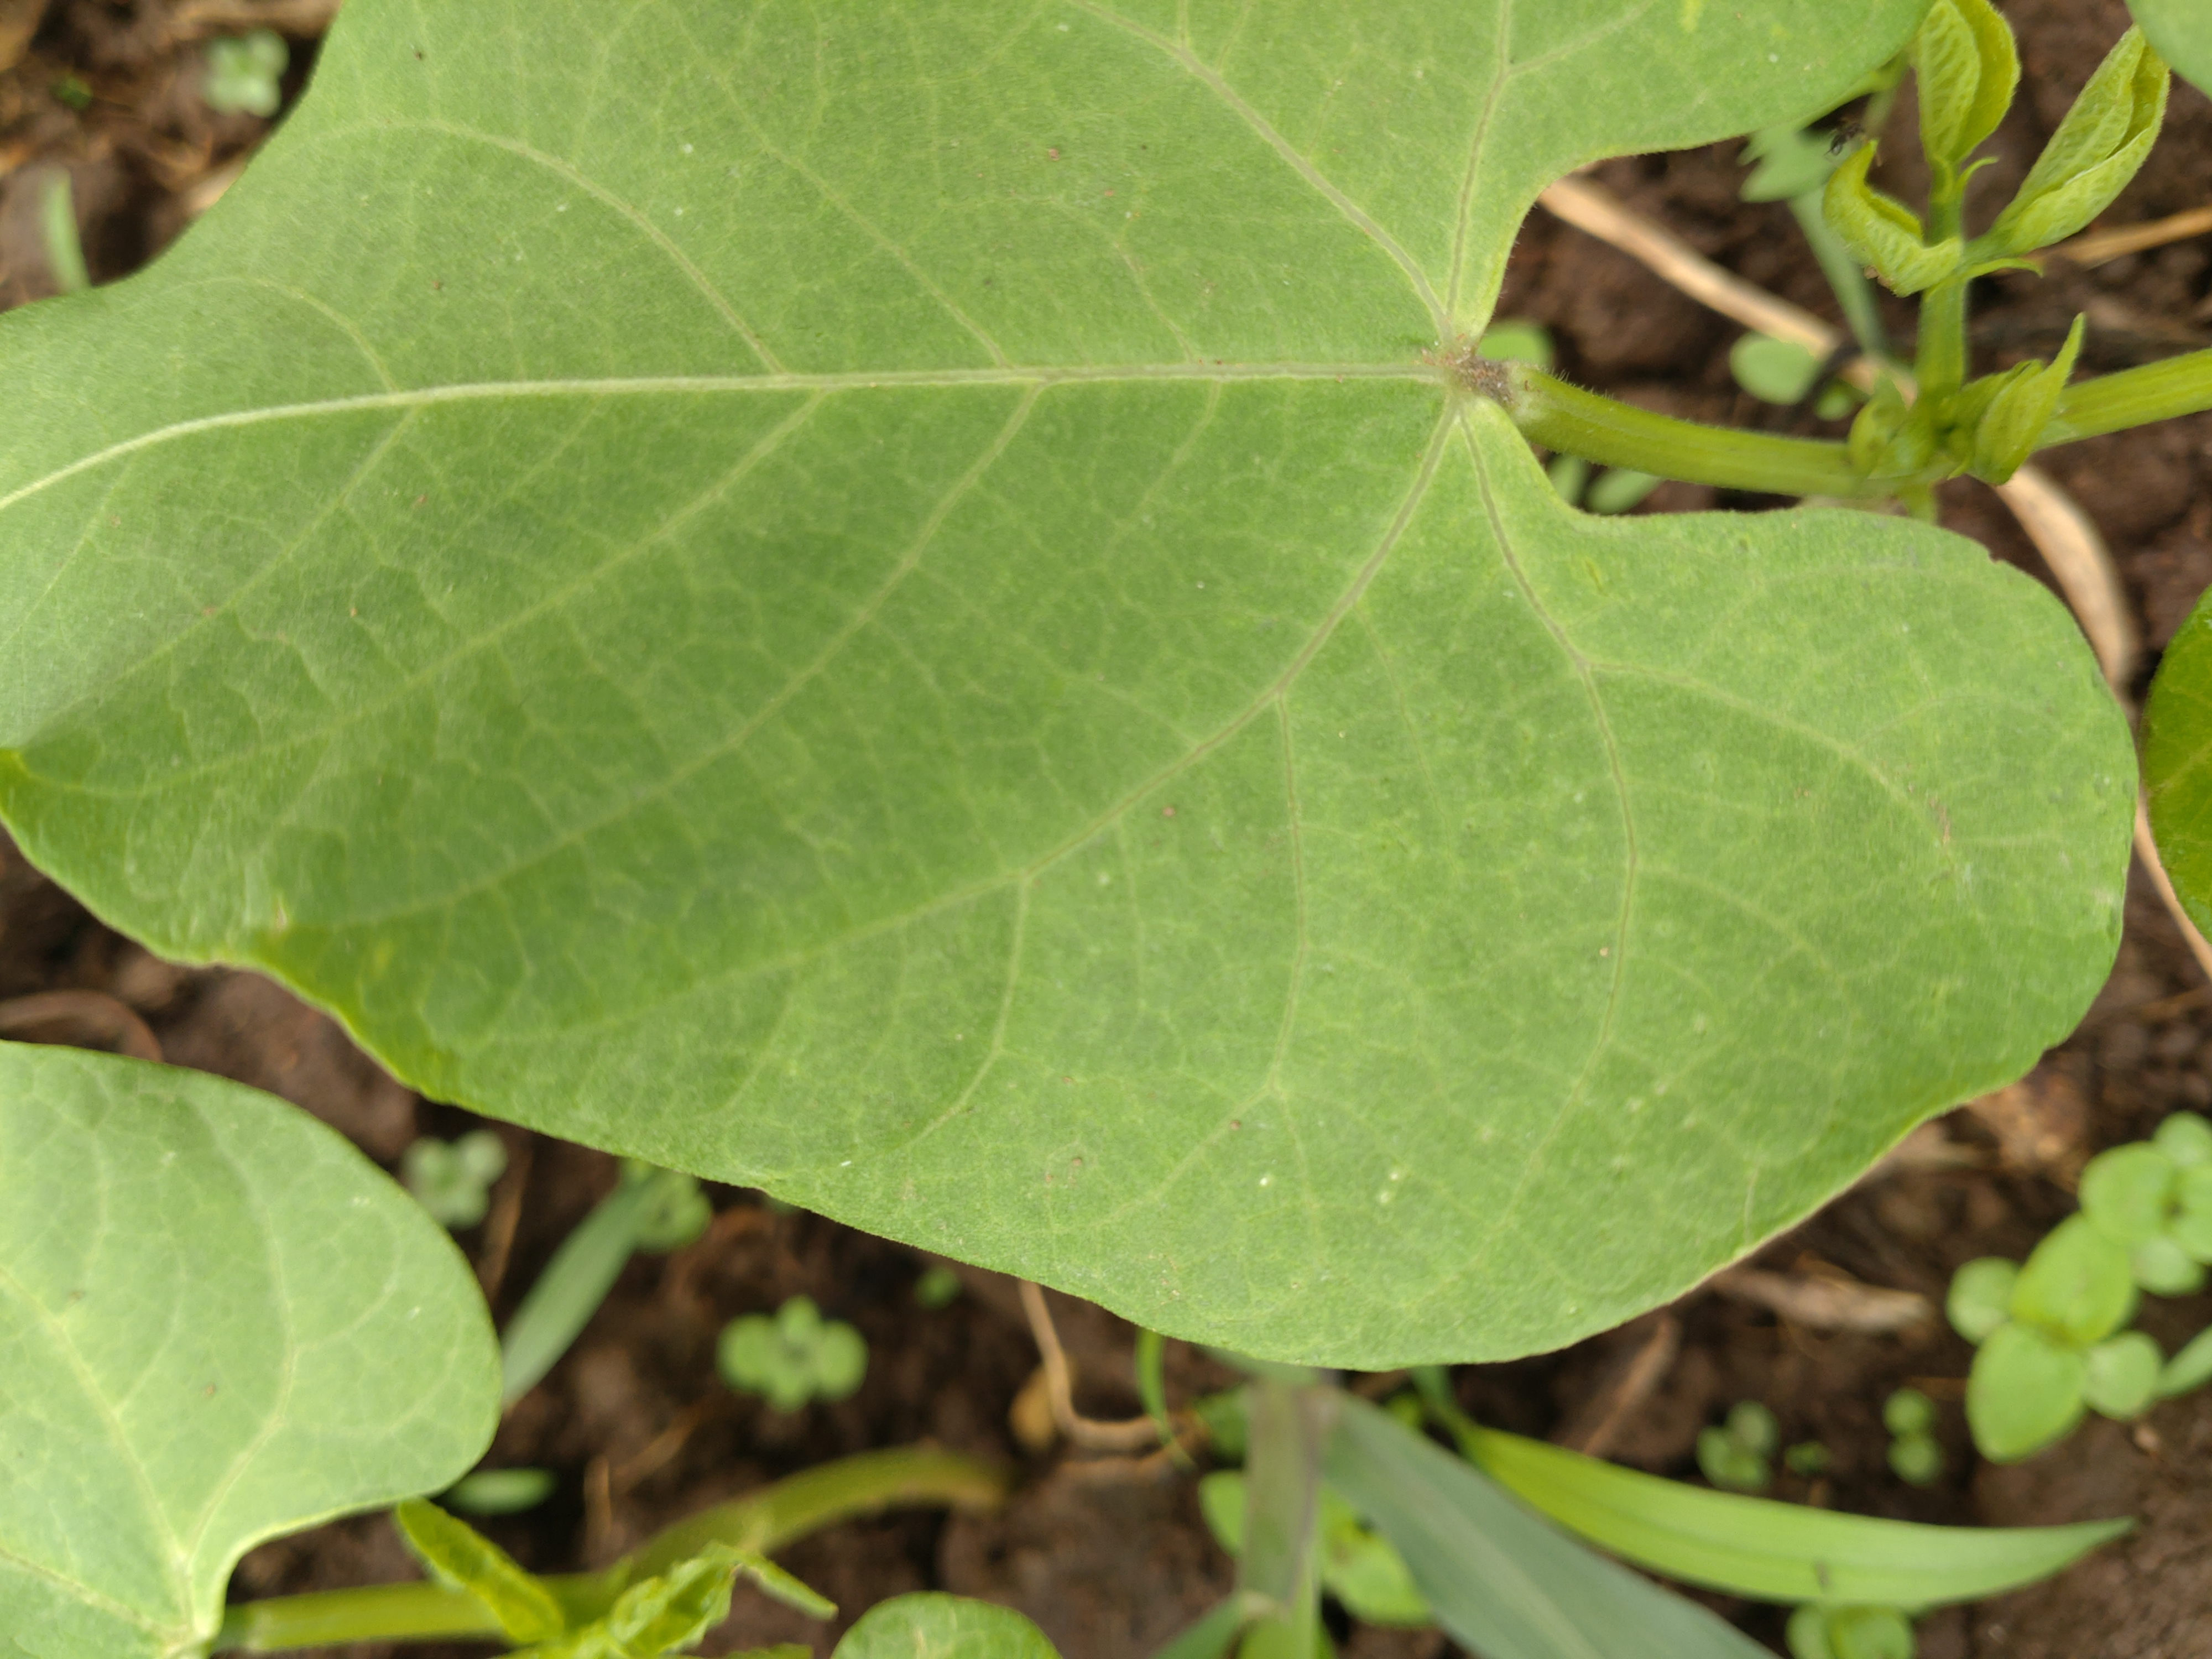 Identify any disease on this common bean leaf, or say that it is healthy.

healthy
